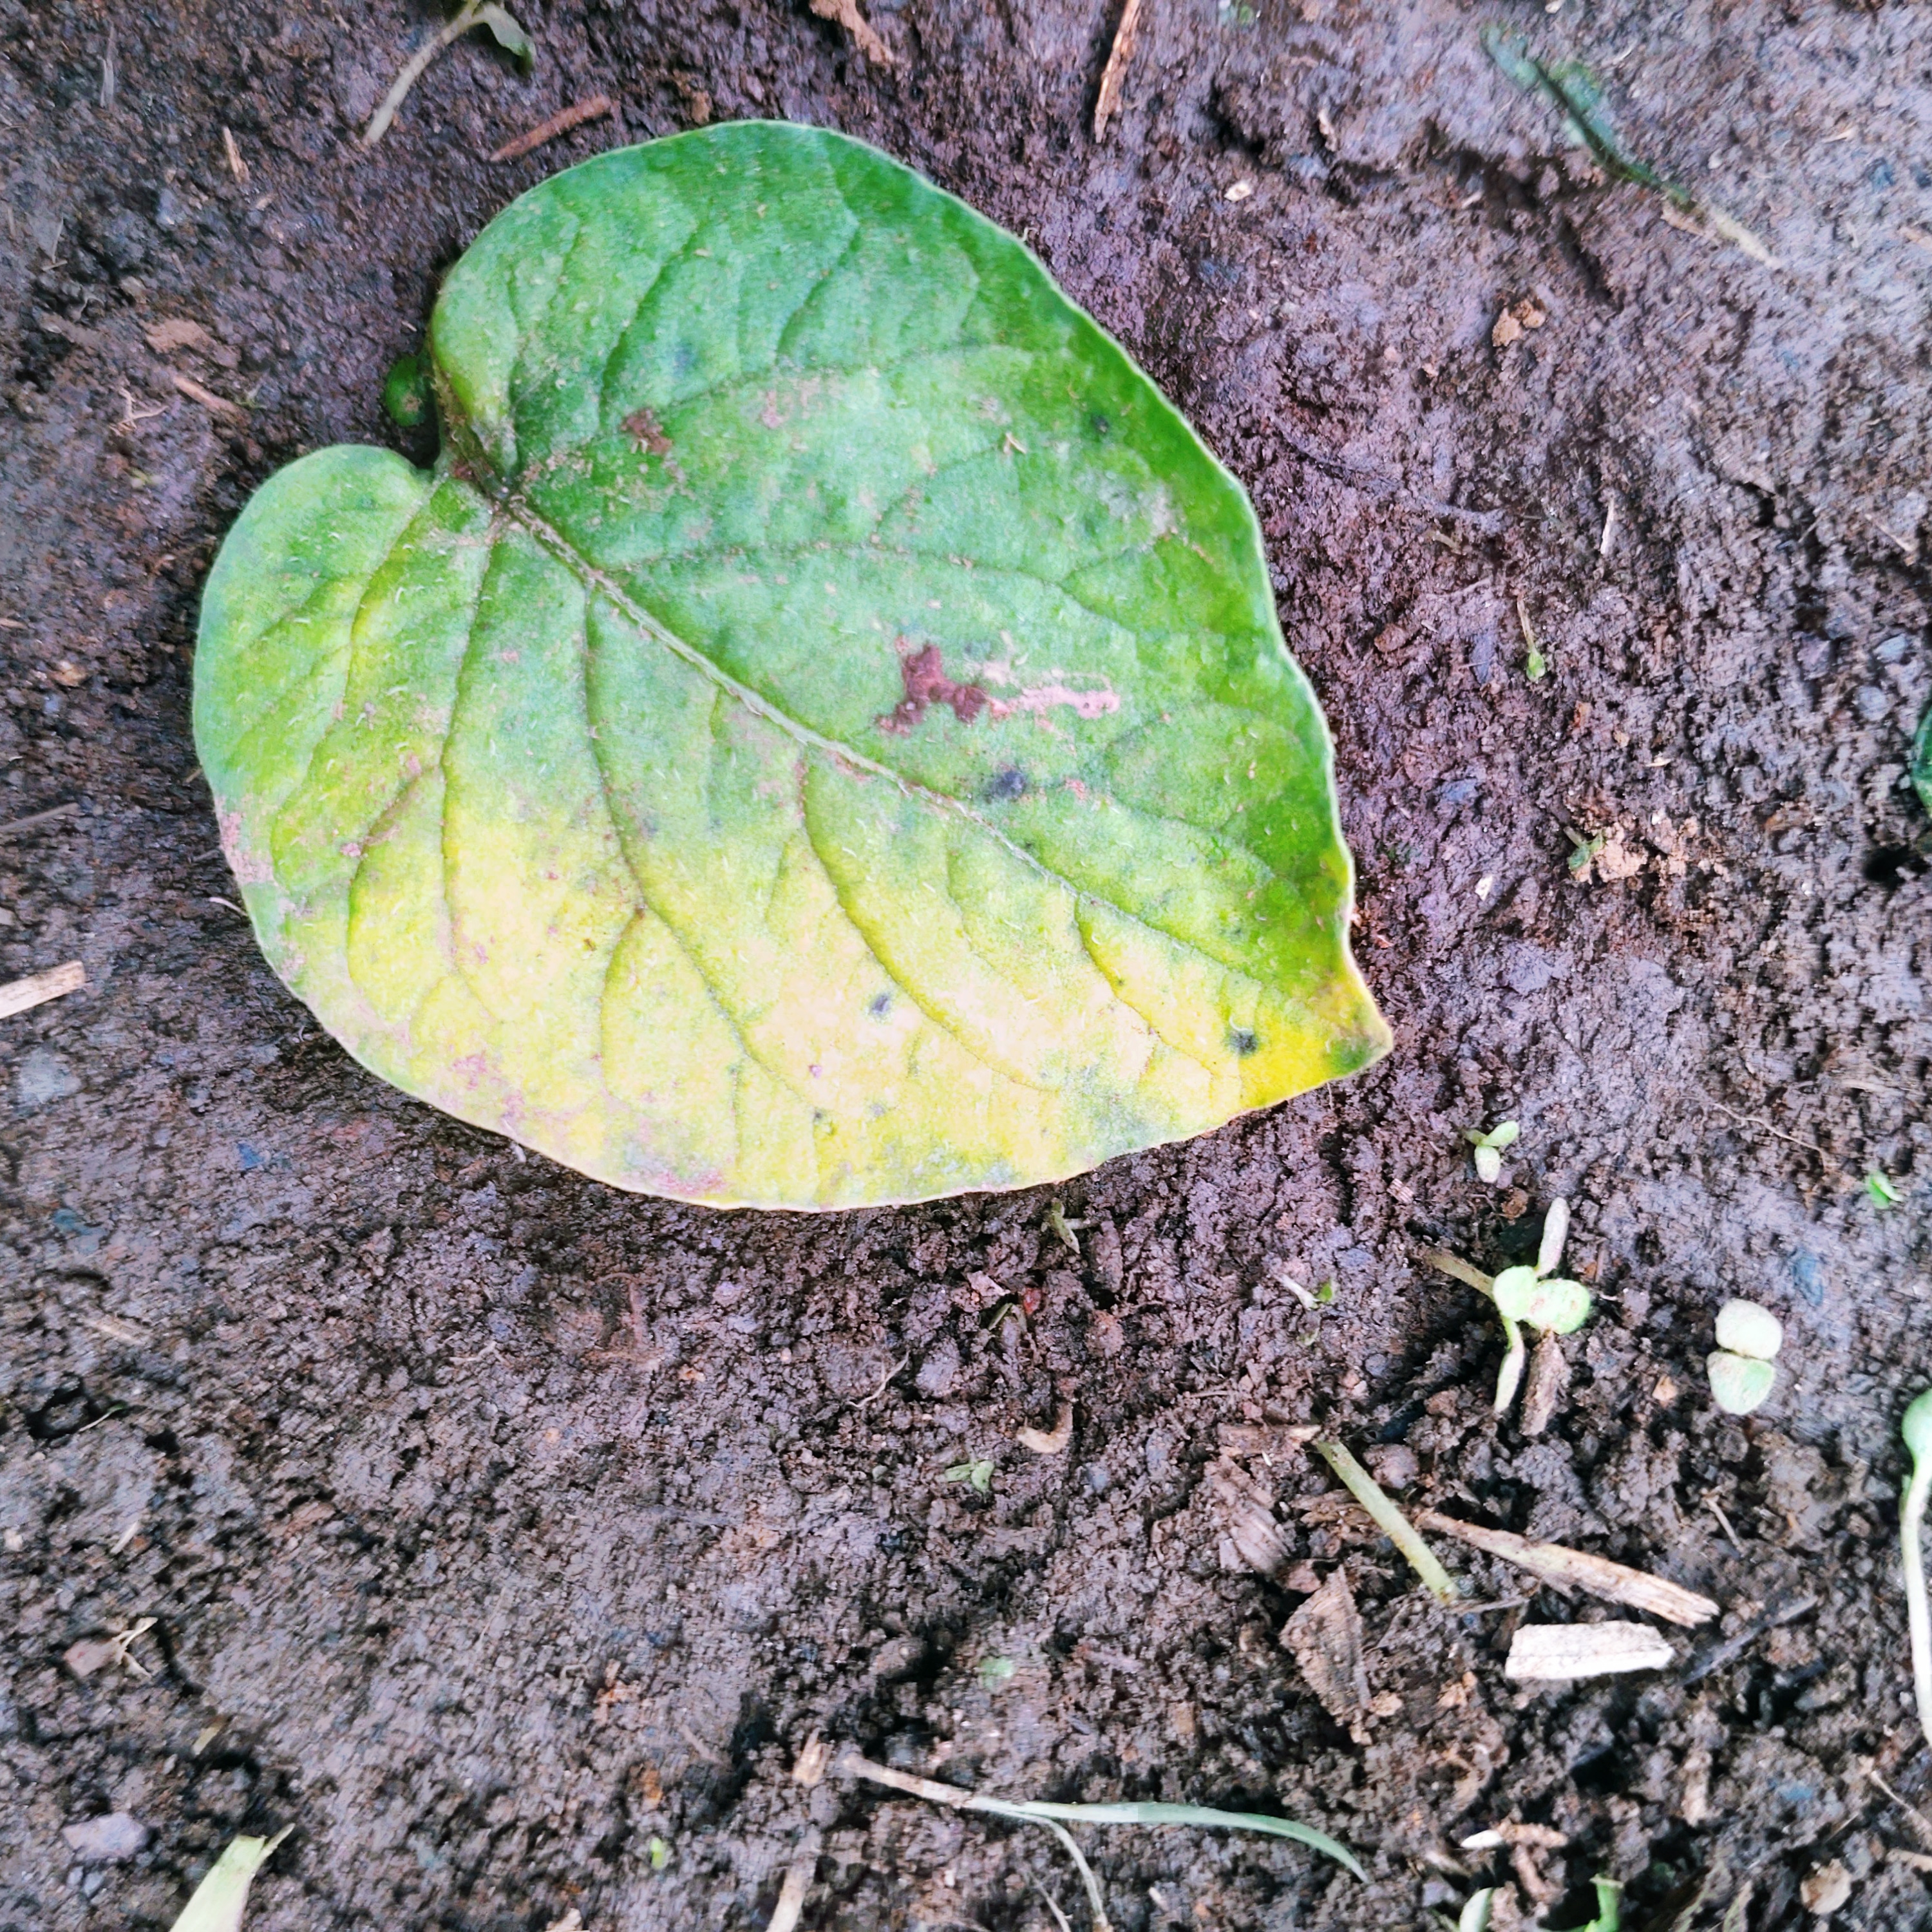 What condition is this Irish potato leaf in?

late blight
